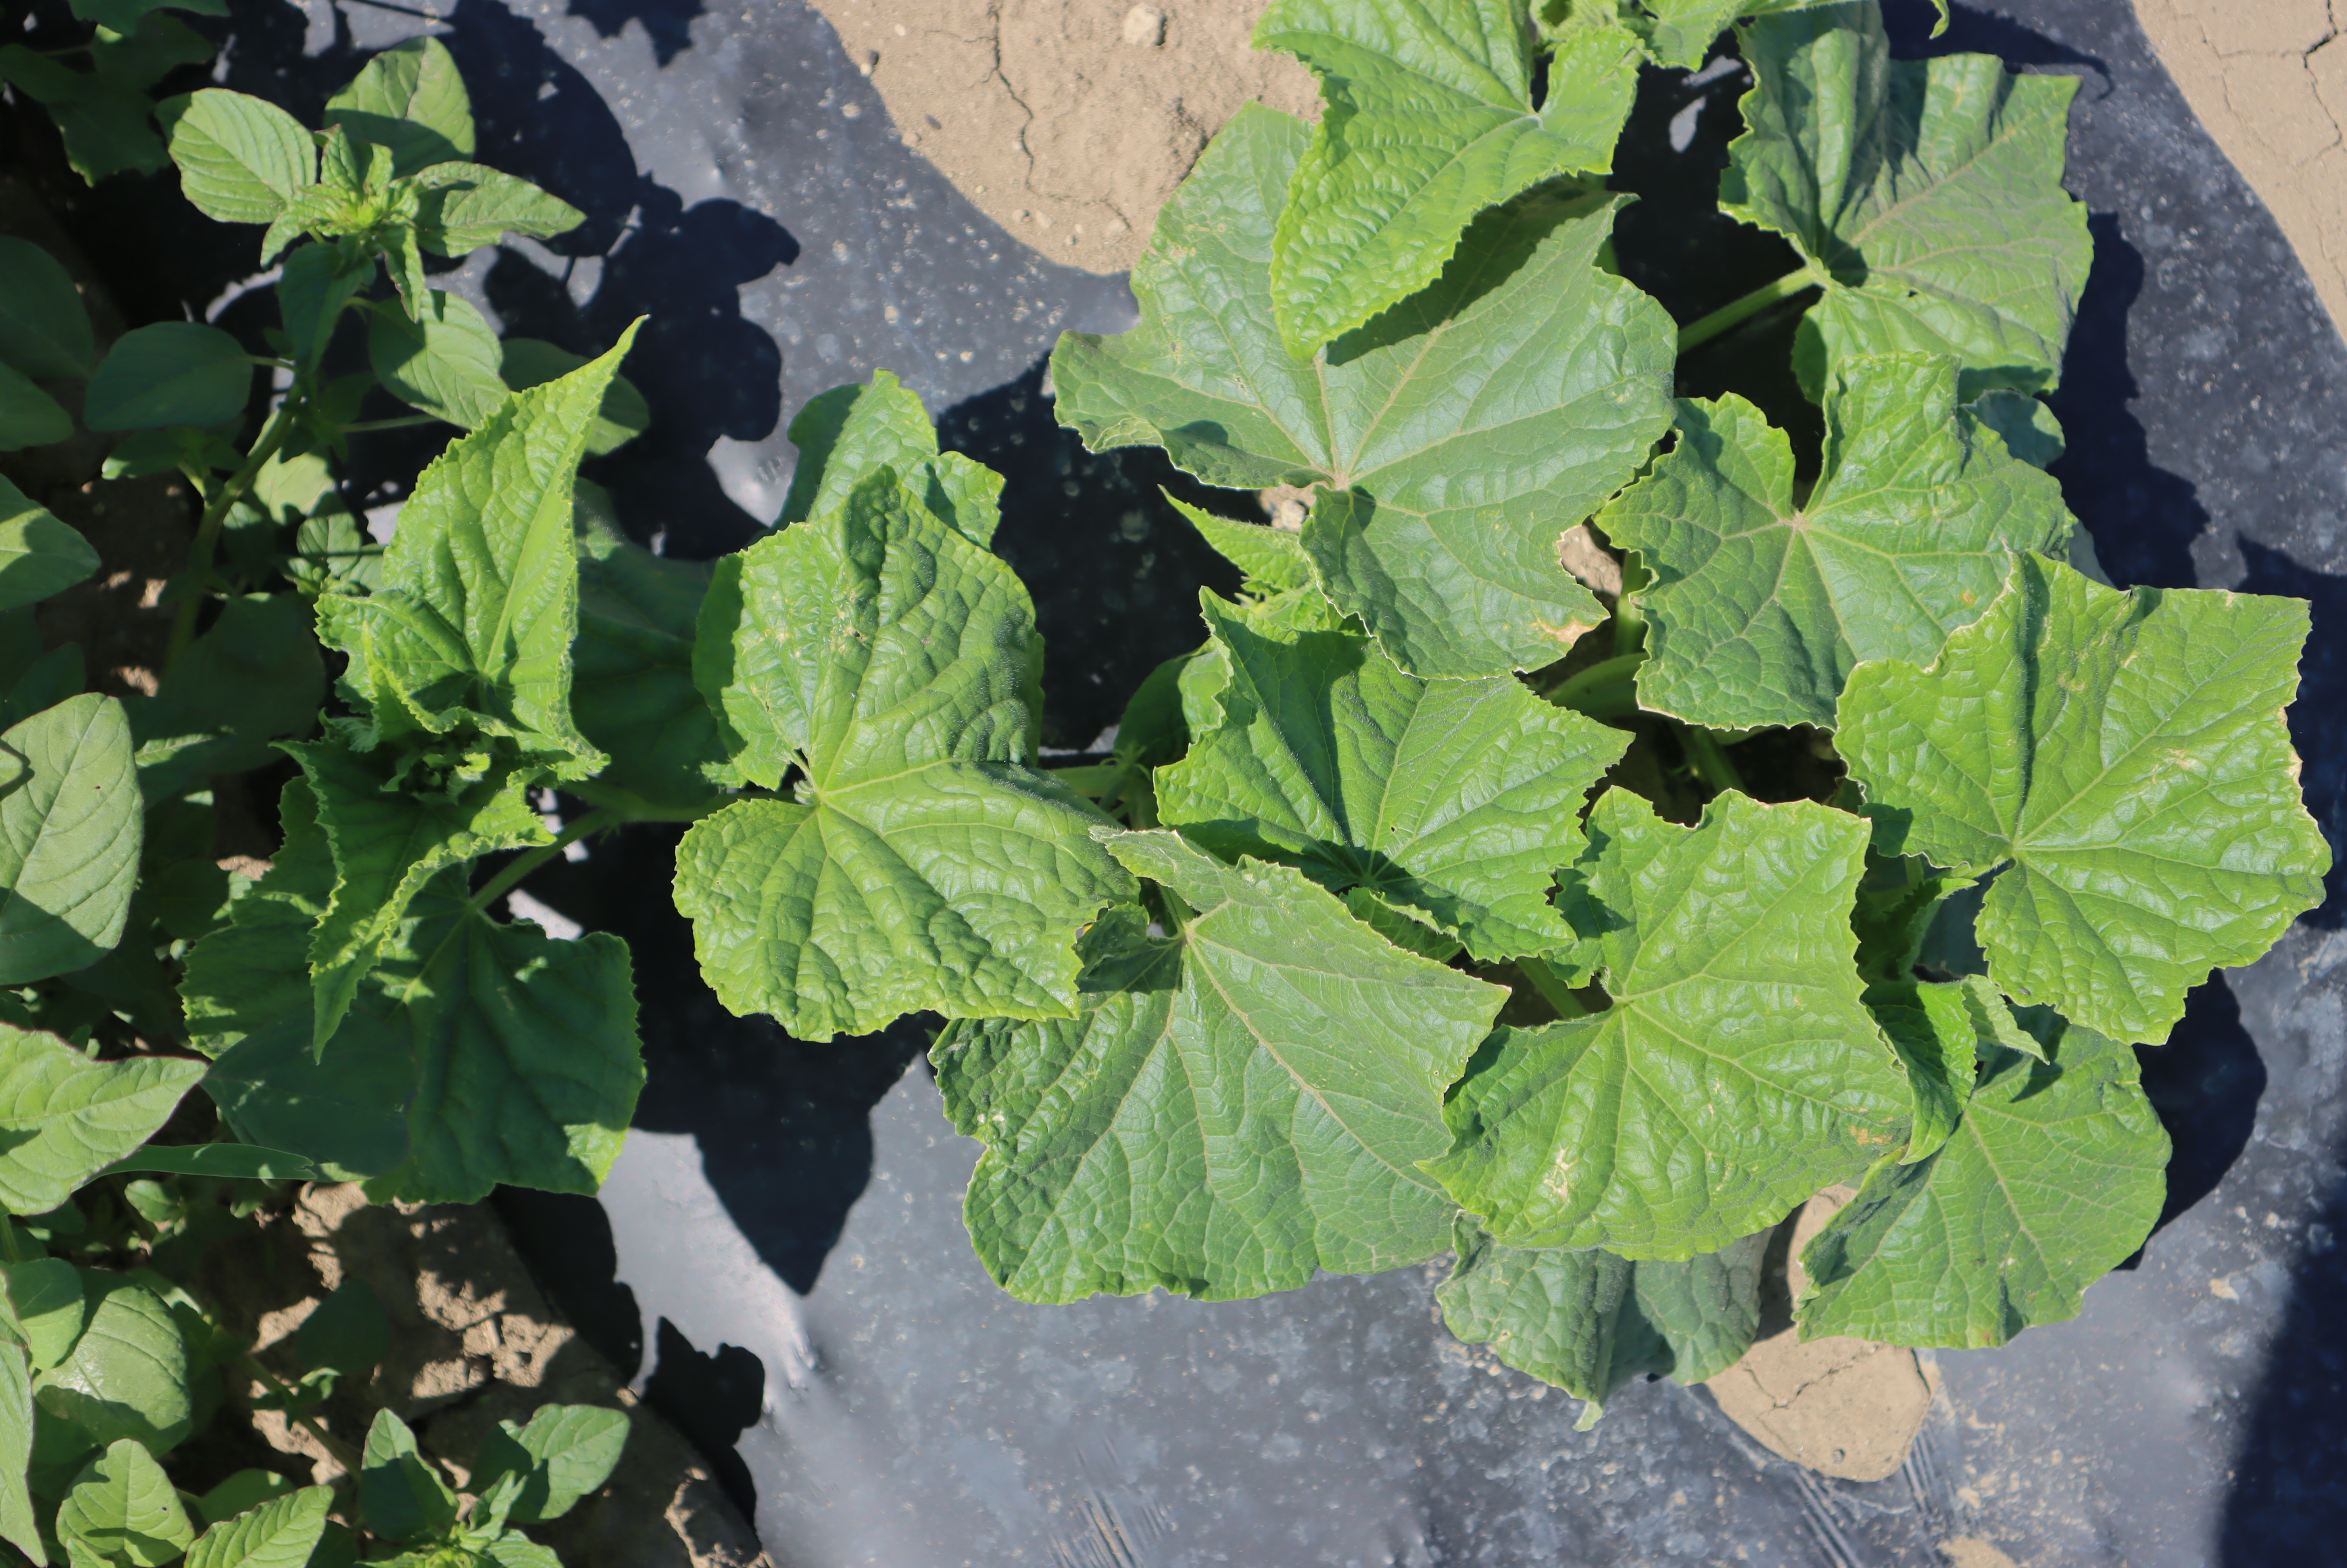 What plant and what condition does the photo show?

cucumber, phosphorous deficiency
